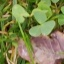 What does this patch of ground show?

unstructured weed
